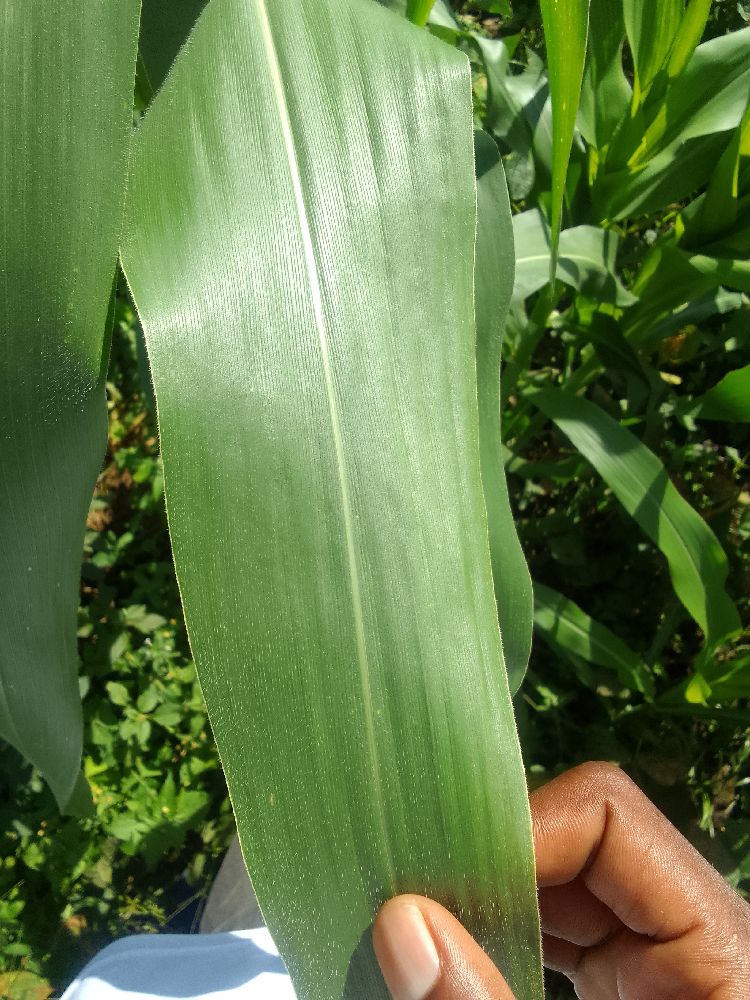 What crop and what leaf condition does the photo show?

maize, healthy
